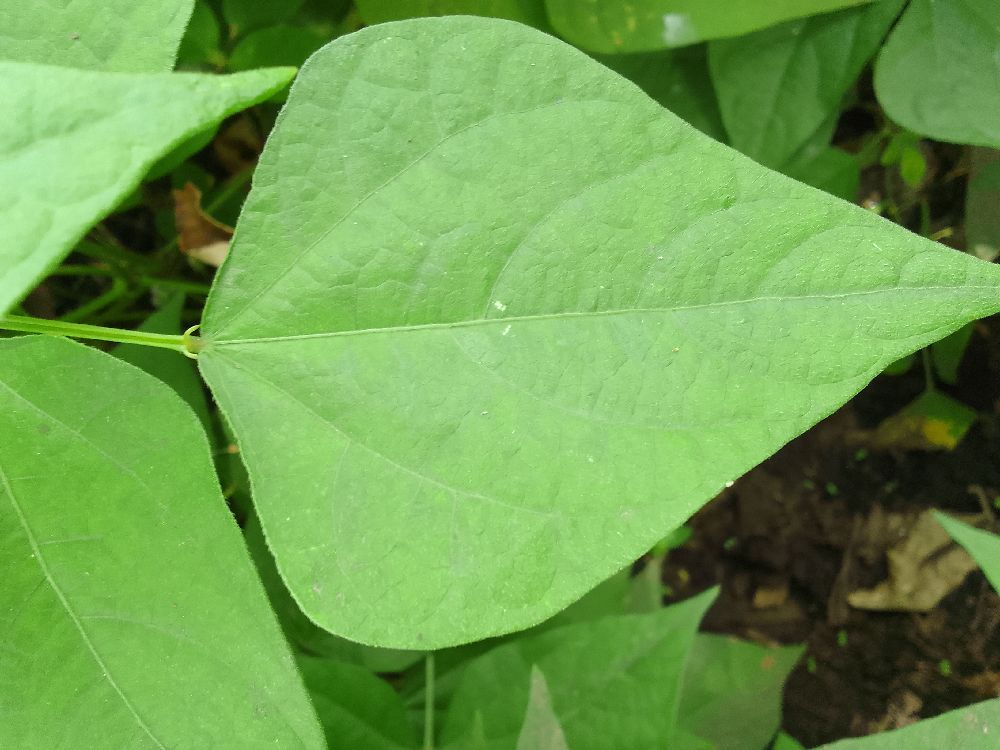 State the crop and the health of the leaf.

common bean, healthy
